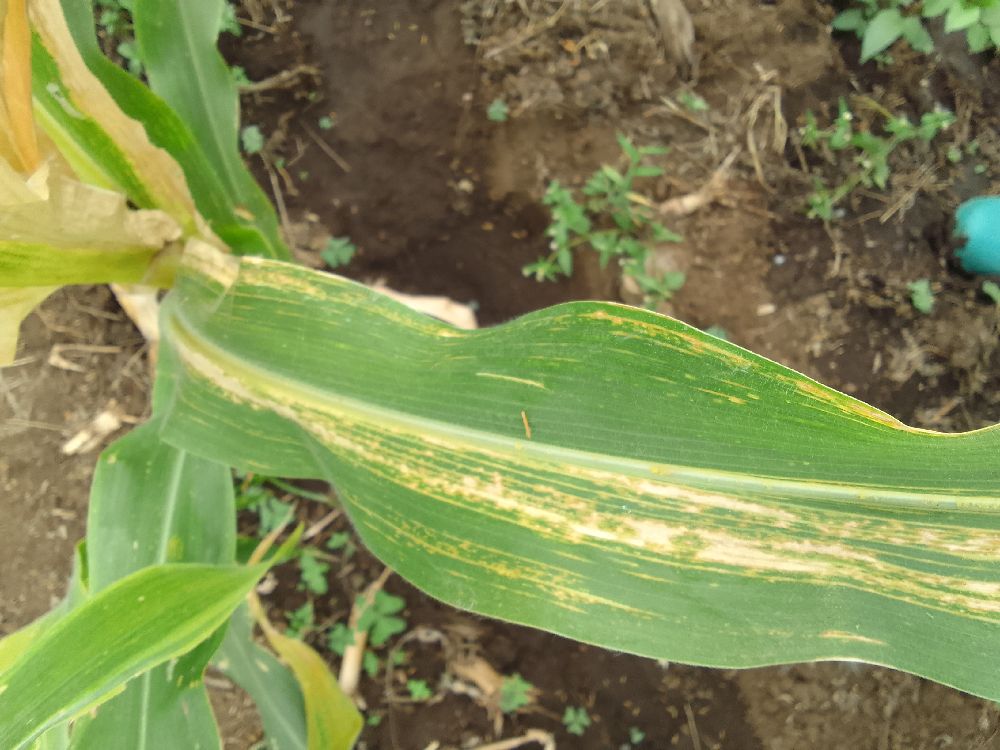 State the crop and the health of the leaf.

maize, maize lethal necrosis
